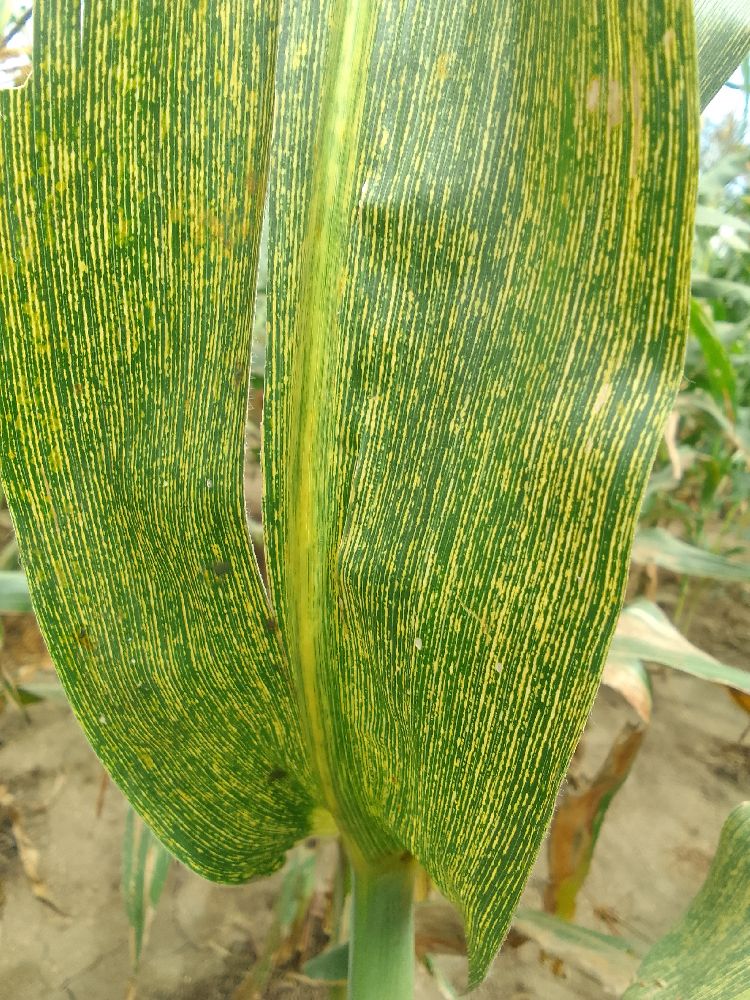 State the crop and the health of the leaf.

maize, maize streak virus
